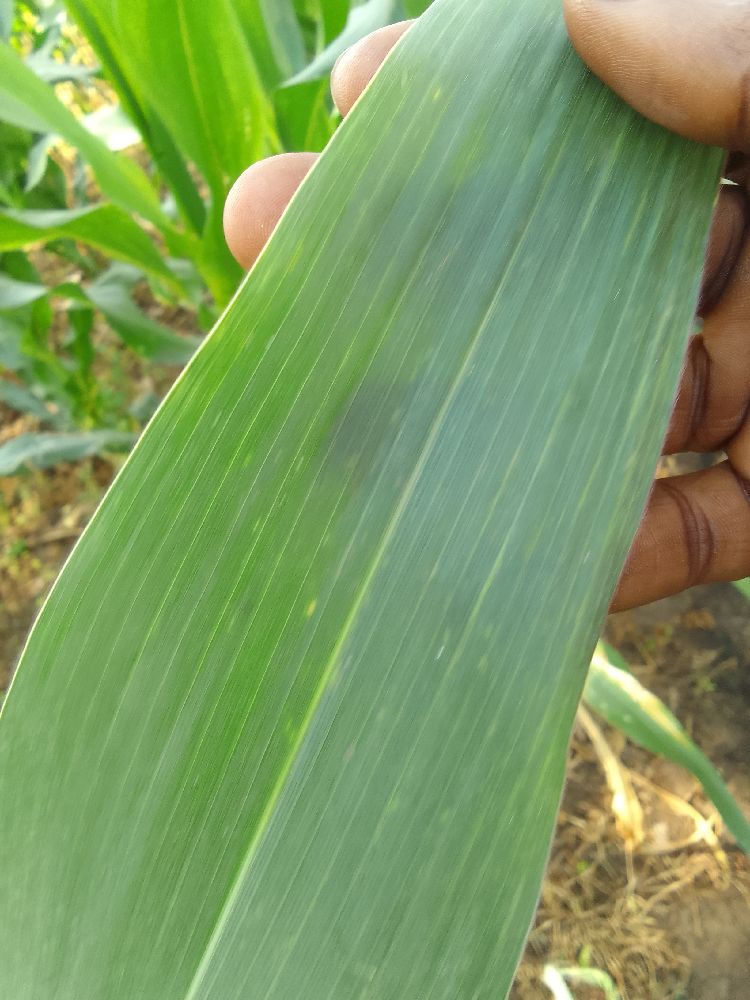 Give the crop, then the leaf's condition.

maize, healthy
